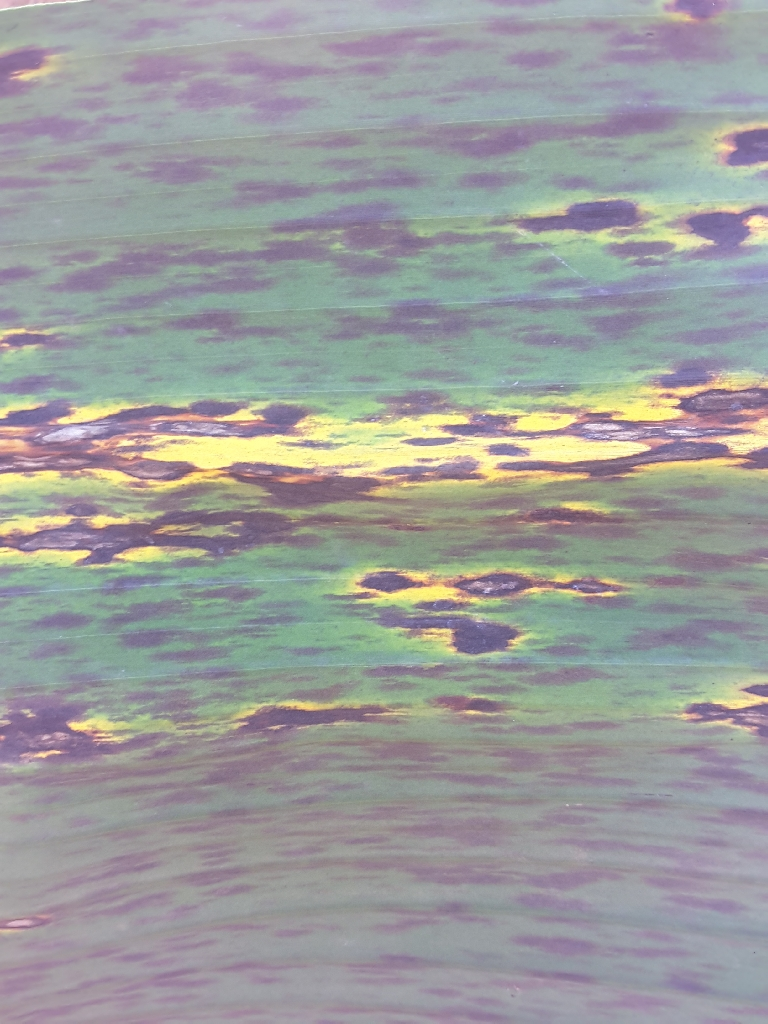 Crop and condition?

banana, black sigatoka
